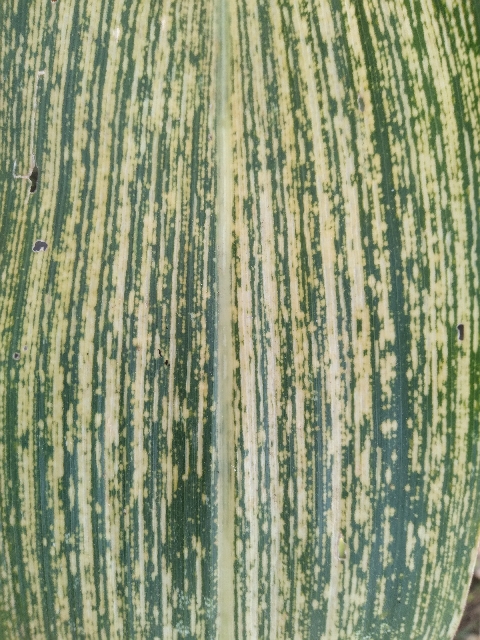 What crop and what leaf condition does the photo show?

maize, maize streak virus
